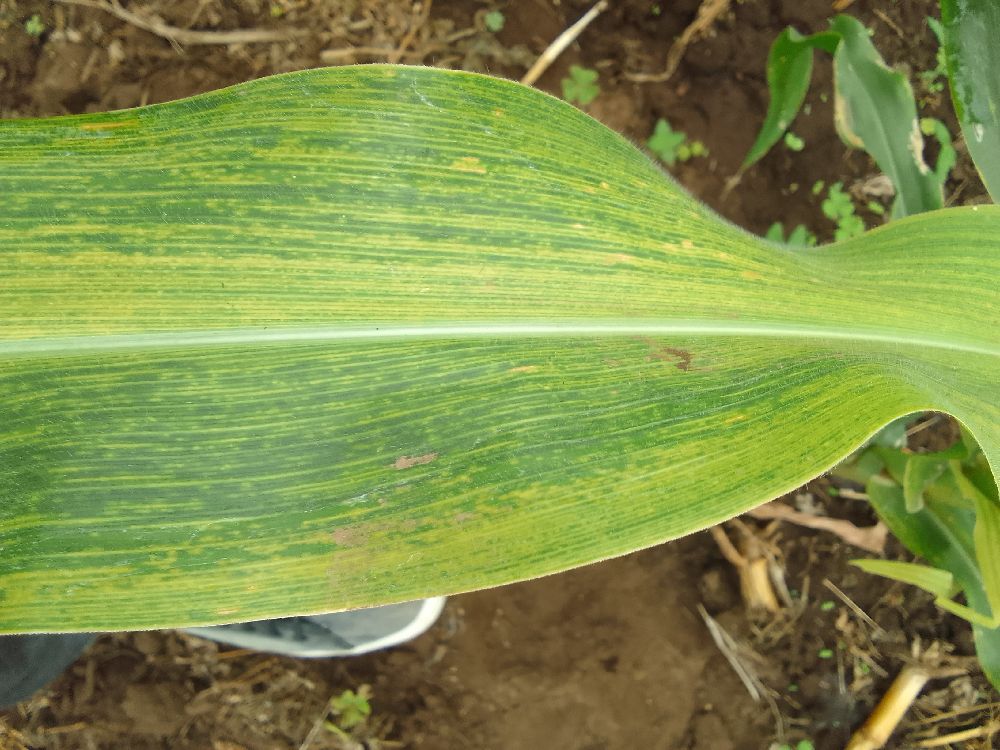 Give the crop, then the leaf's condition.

maize, maize lethal necrosis
